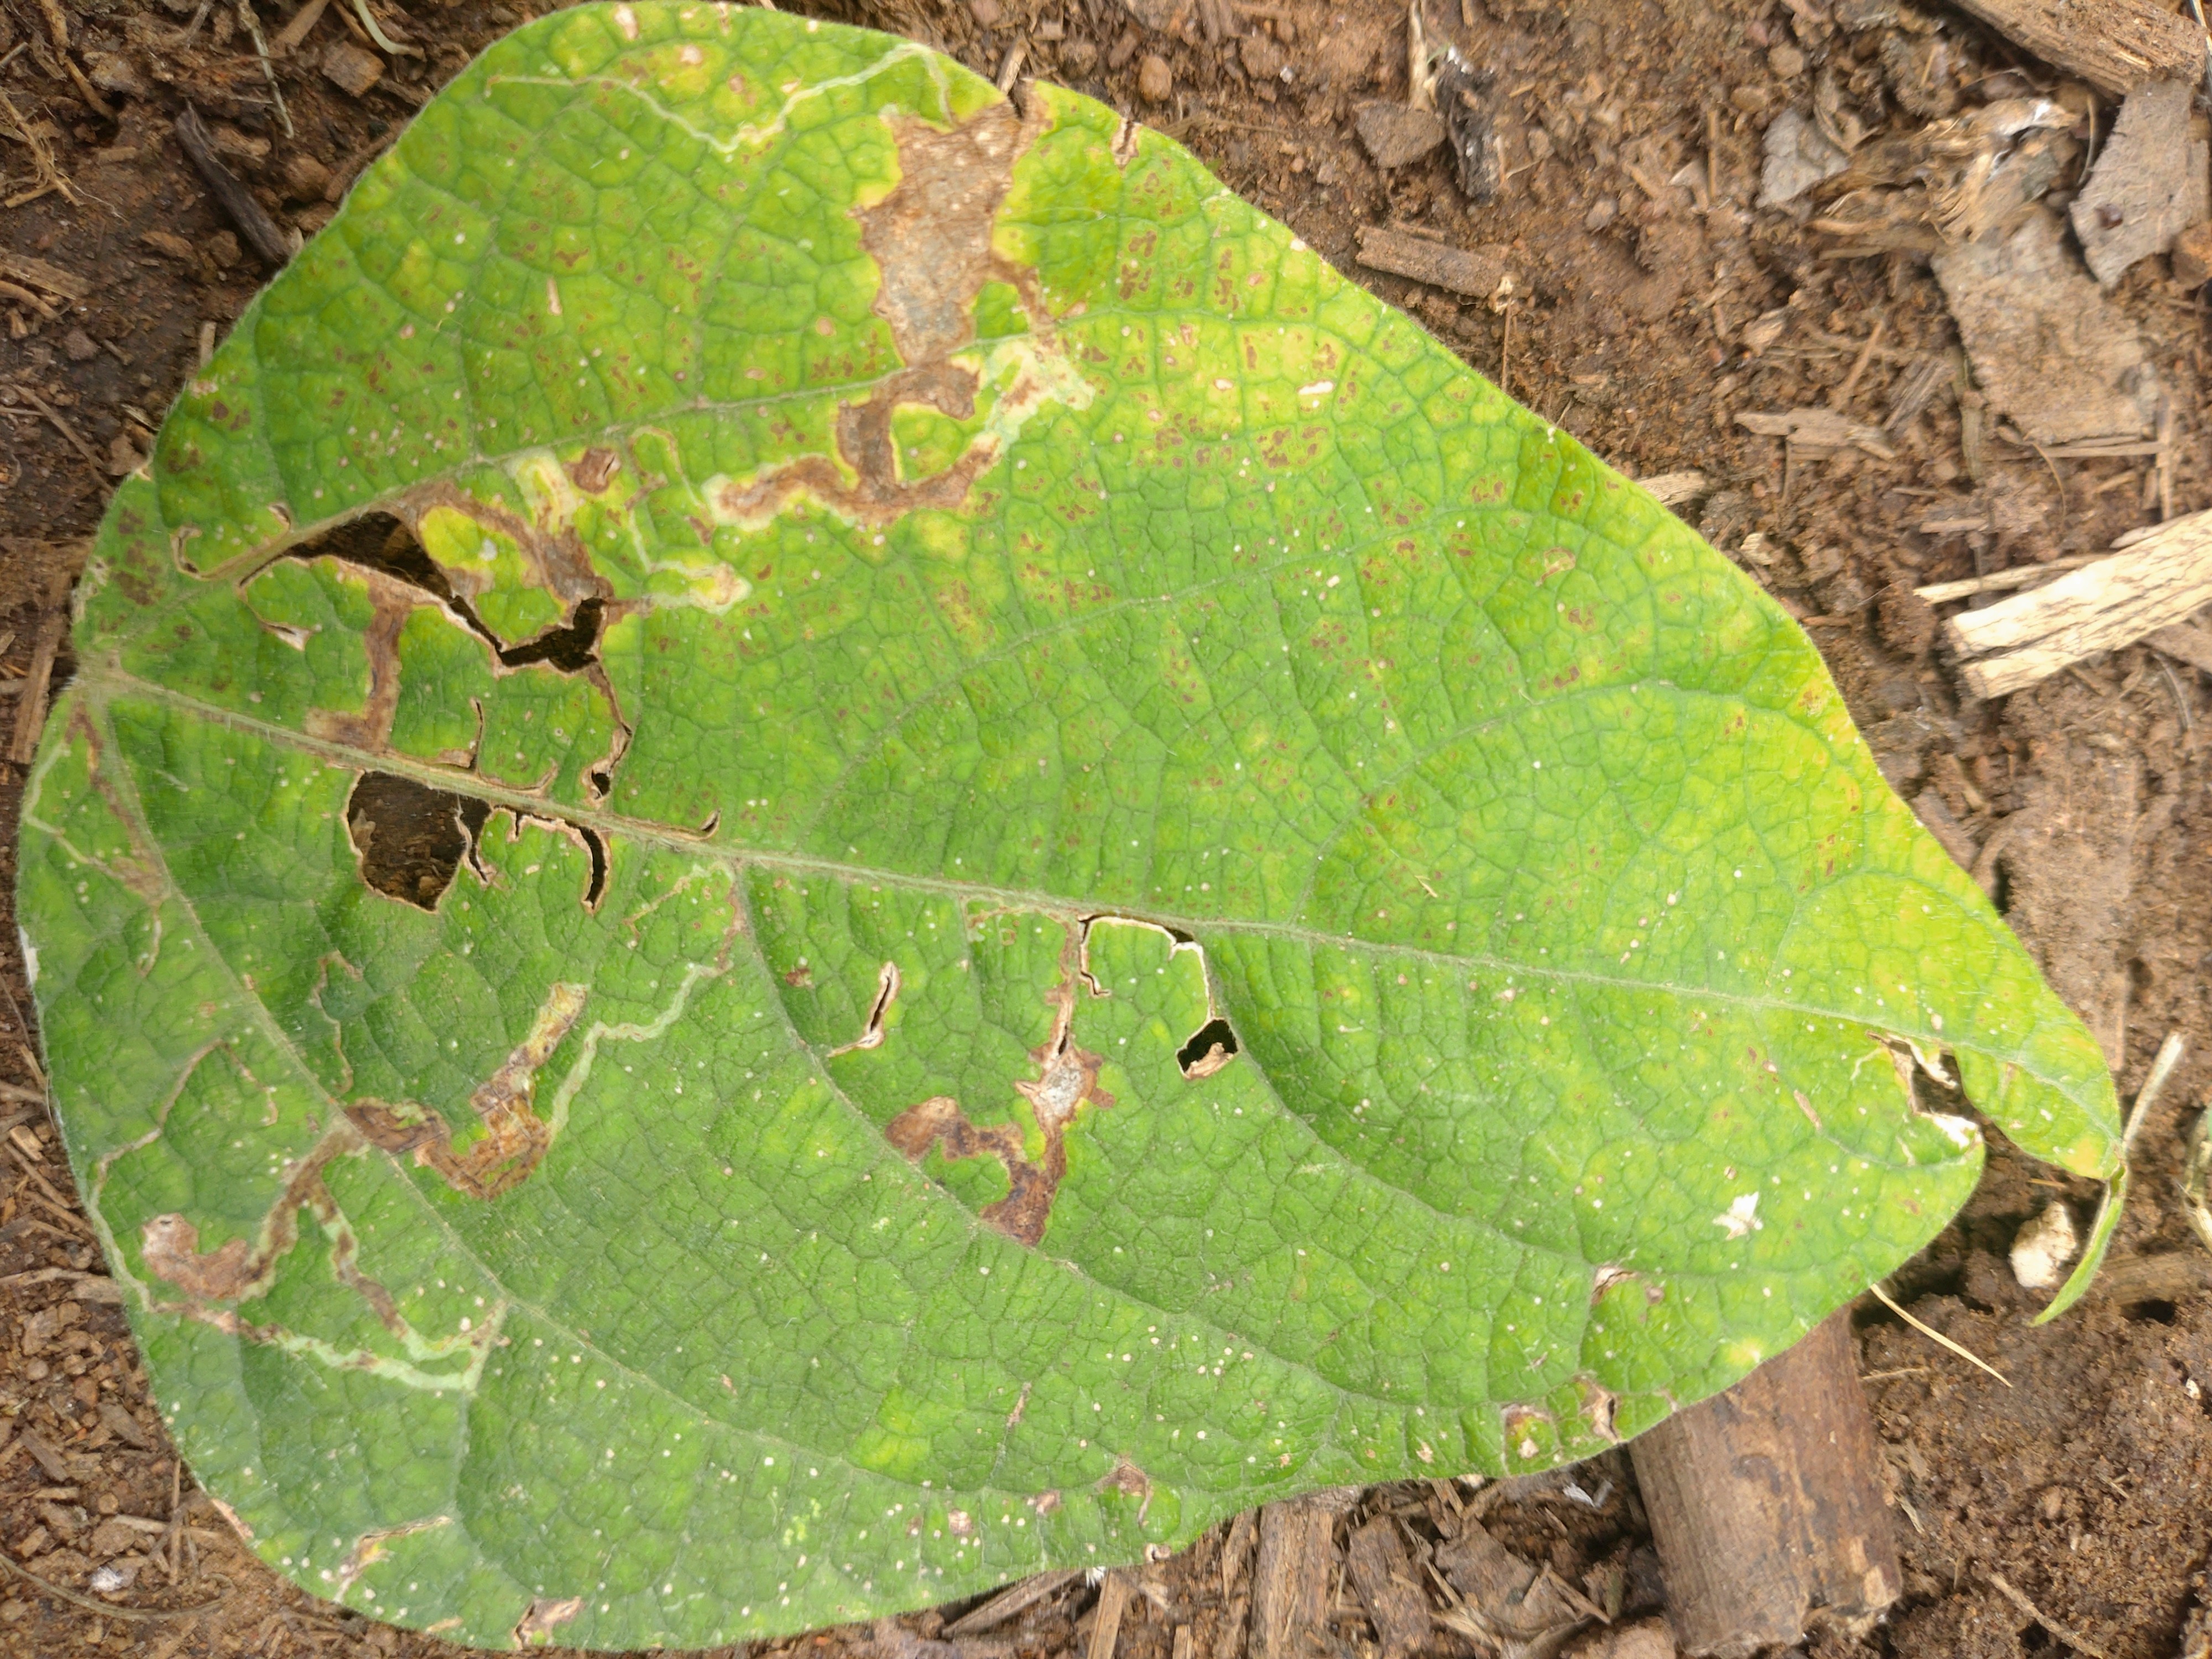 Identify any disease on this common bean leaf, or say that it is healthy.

rust
